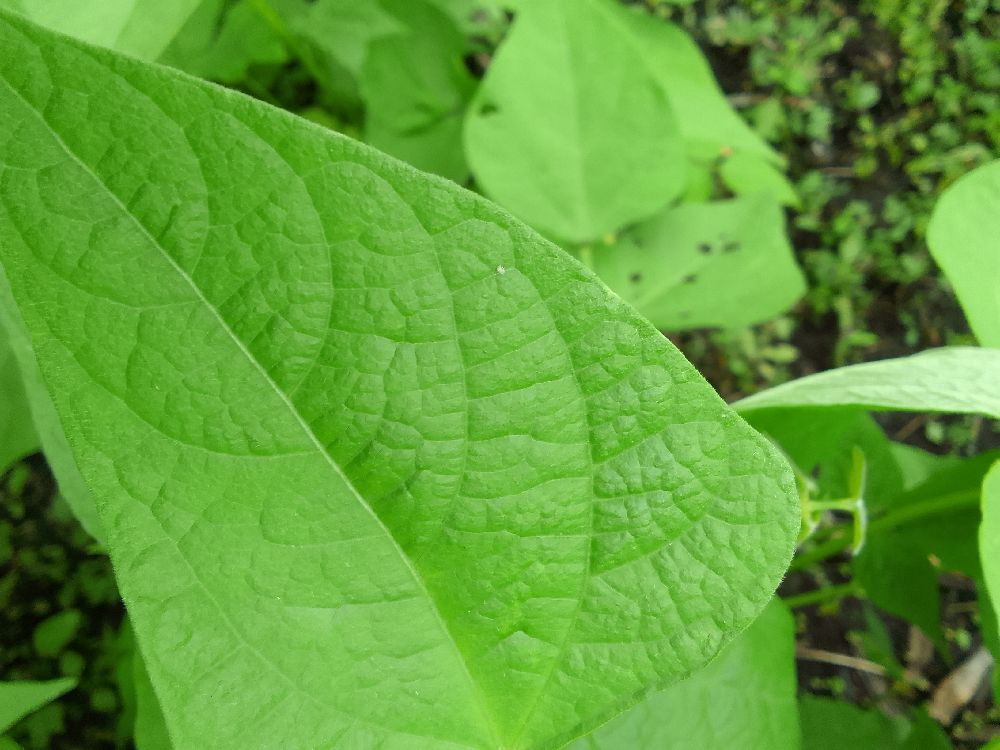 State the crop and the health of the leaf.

common bean, healthy
